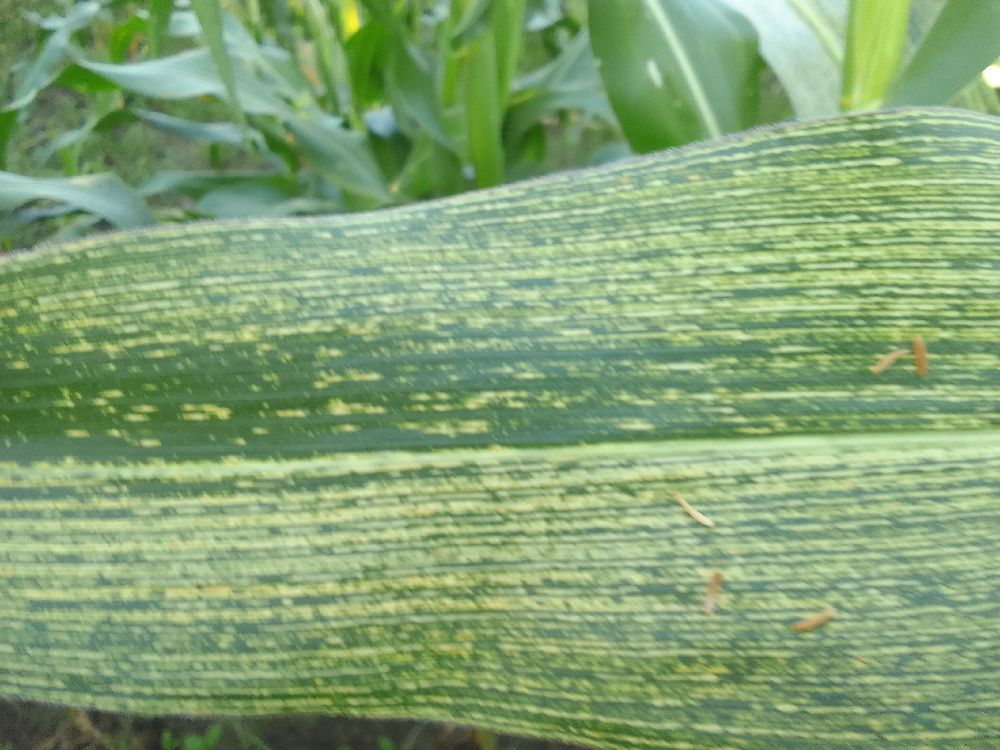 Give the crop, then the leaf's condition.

maize, maize streak virus
